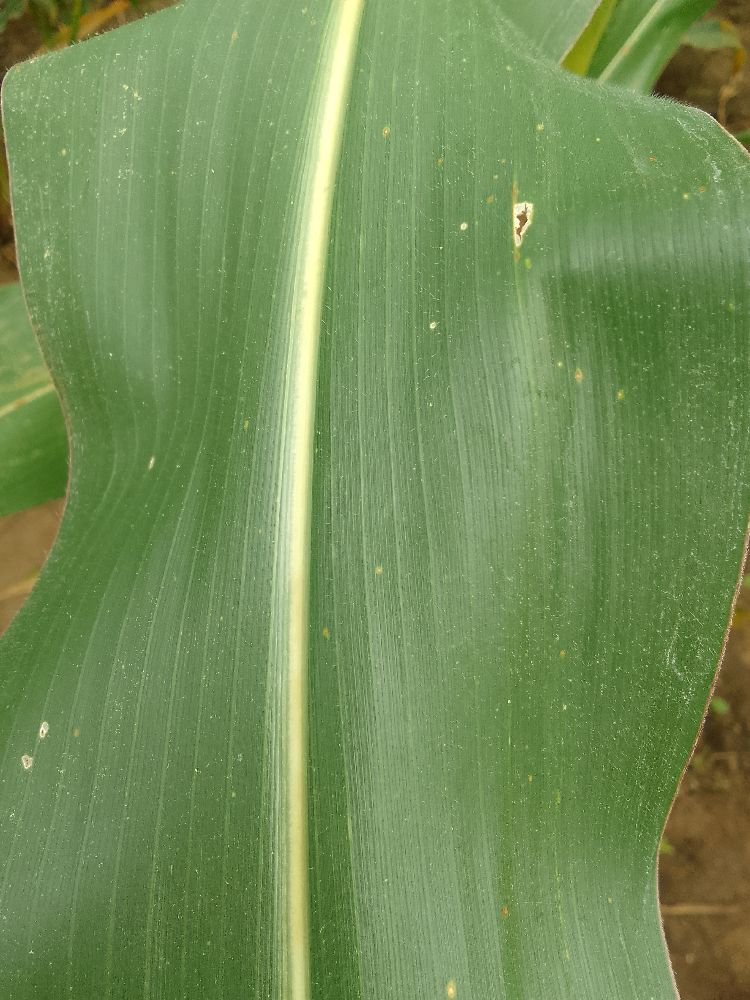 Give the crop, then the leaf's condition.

maize, healthy
